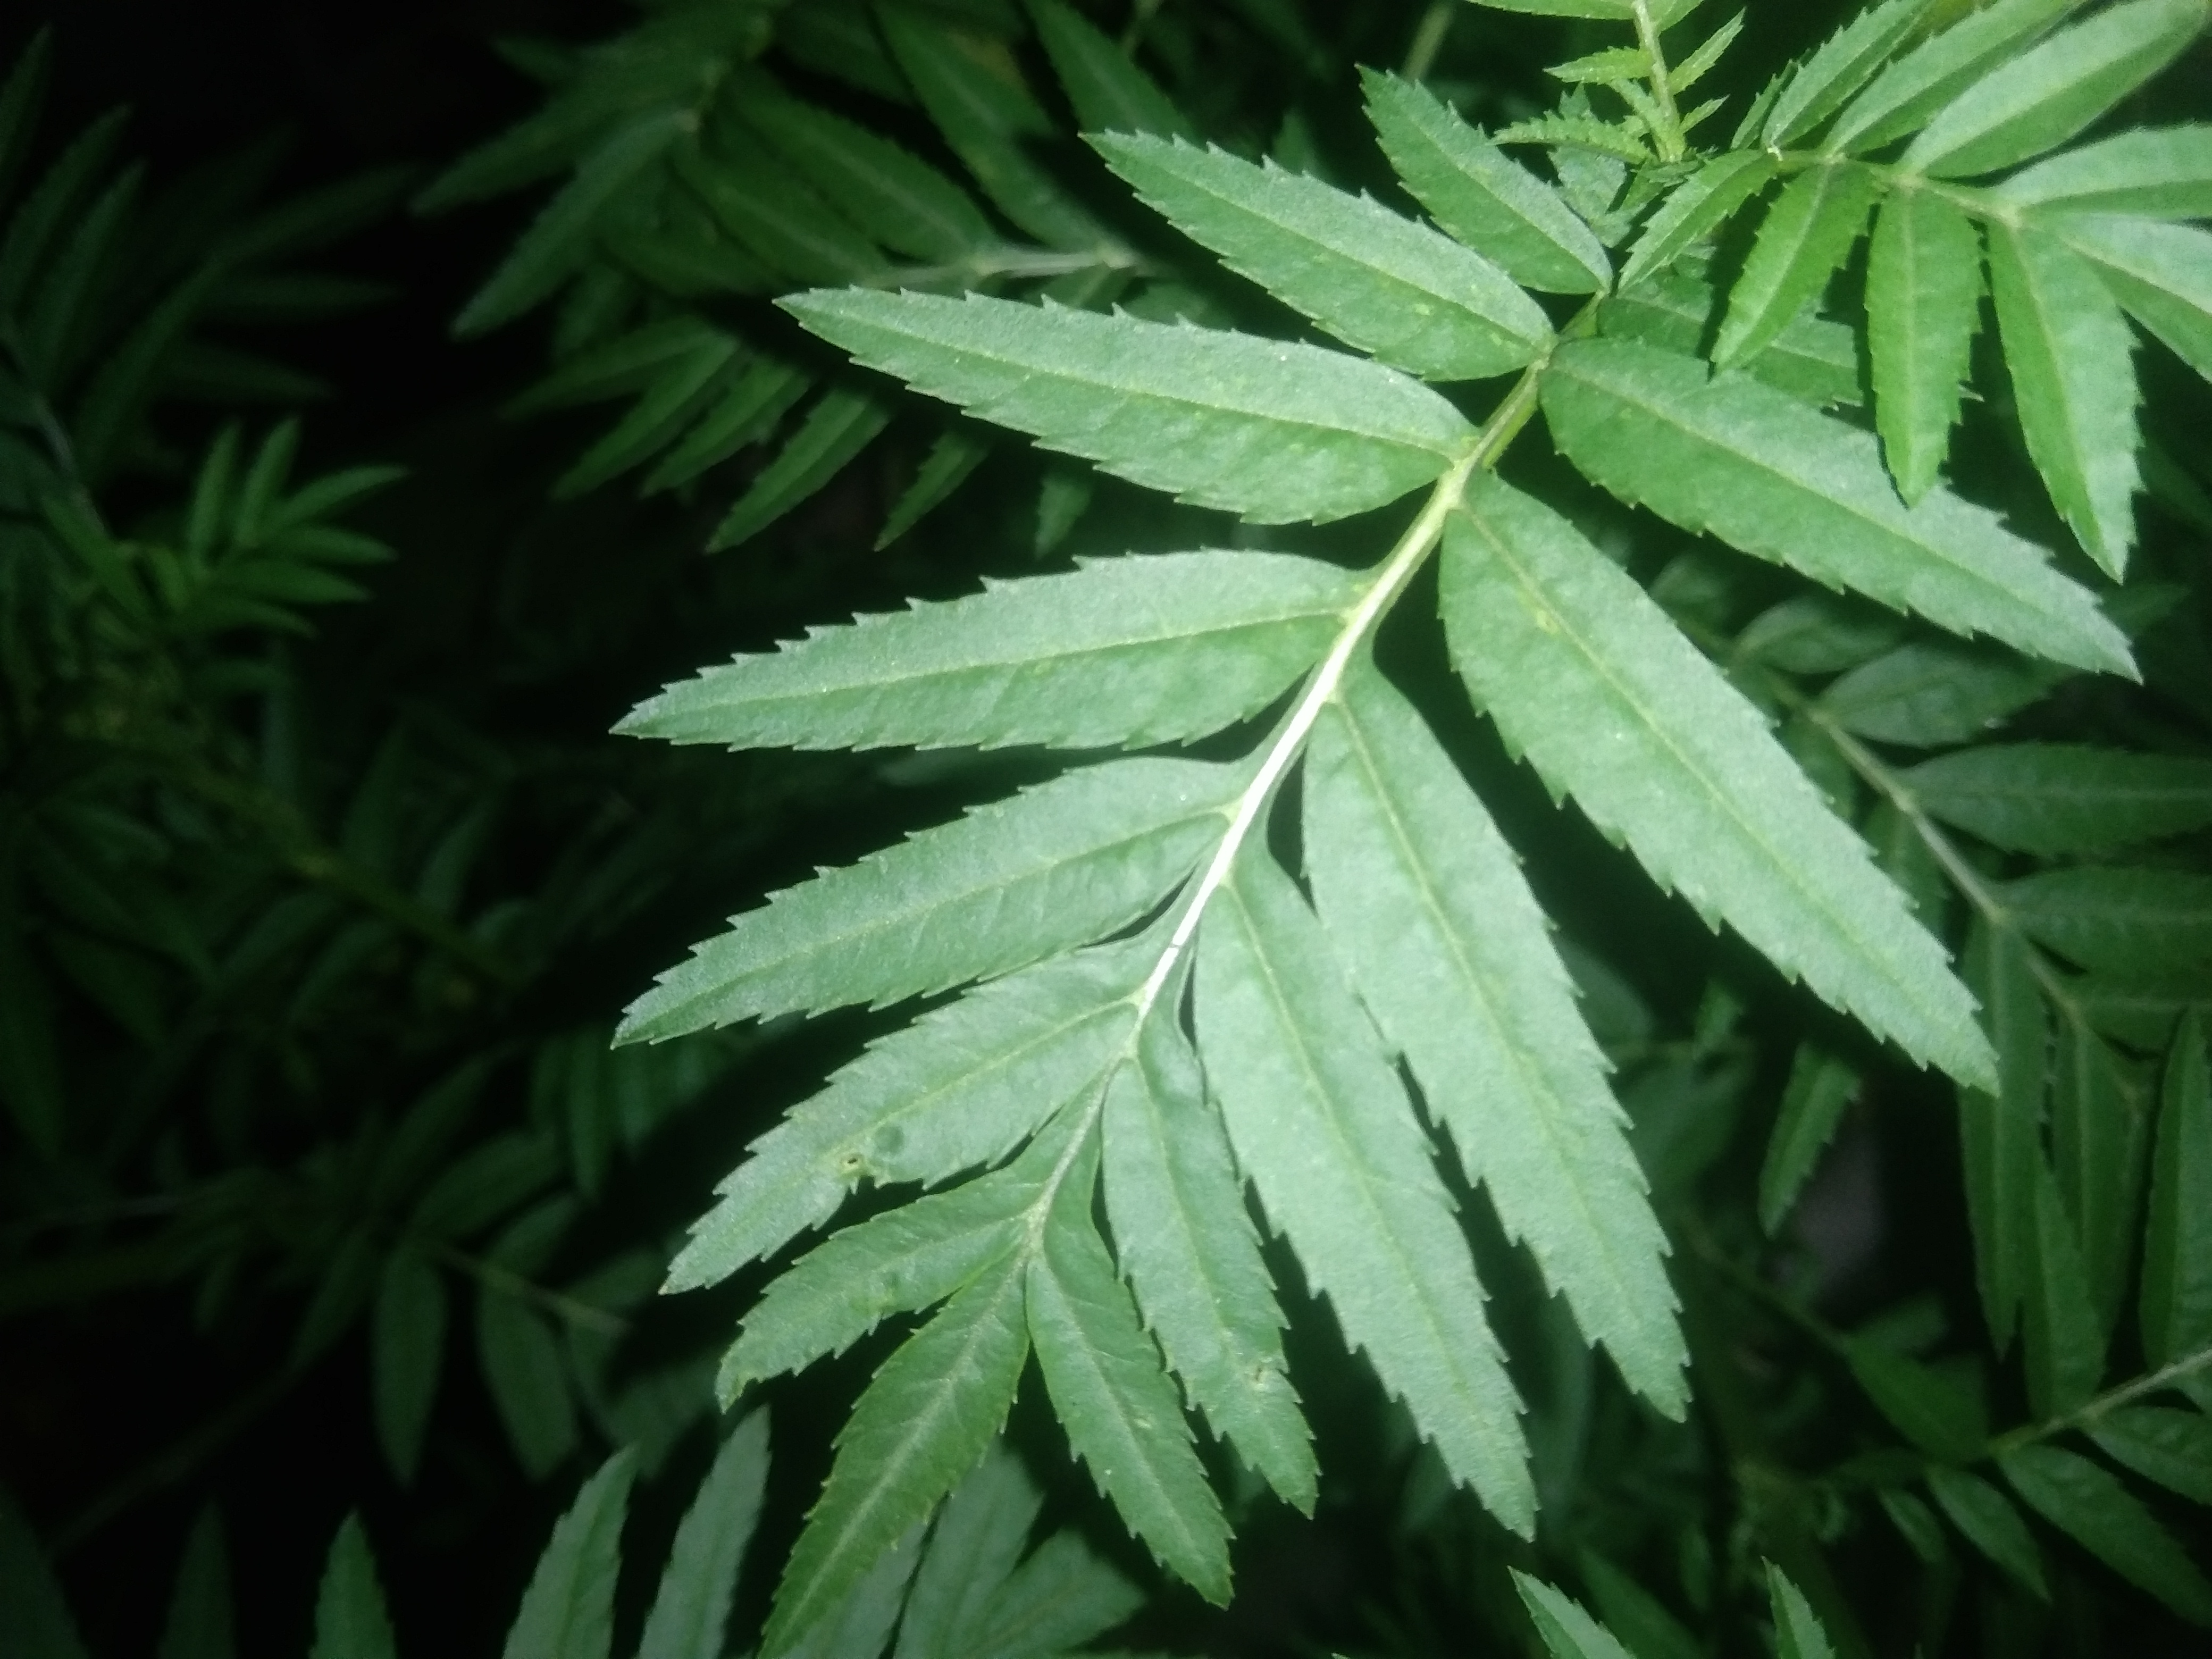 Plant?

marigold
